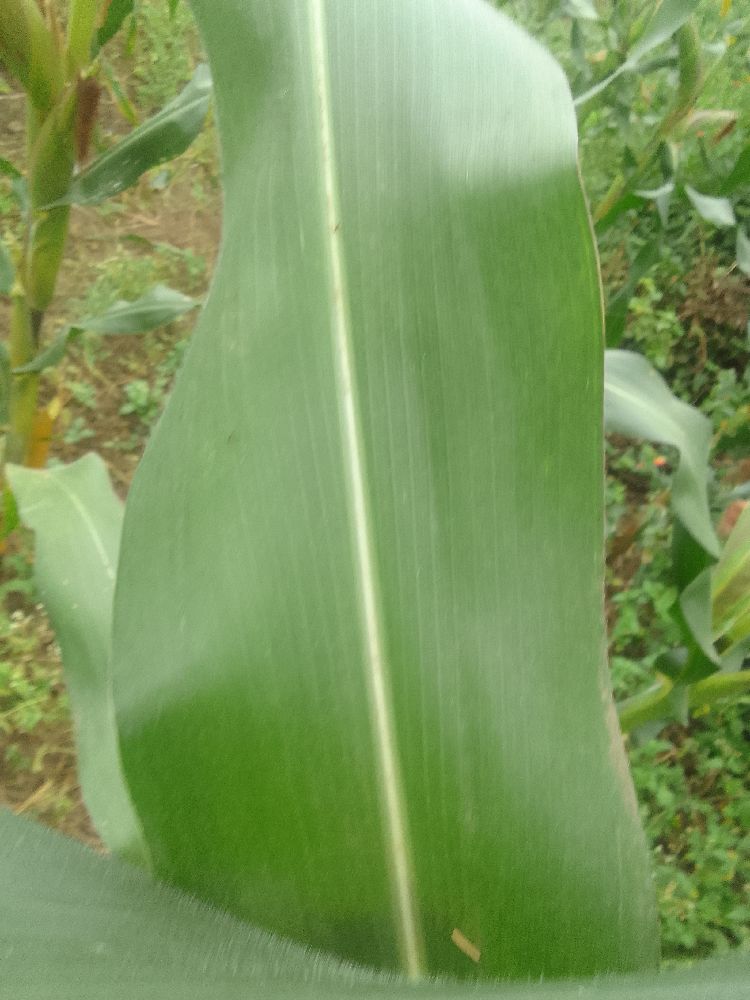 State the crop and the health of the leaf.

maize, healthy
